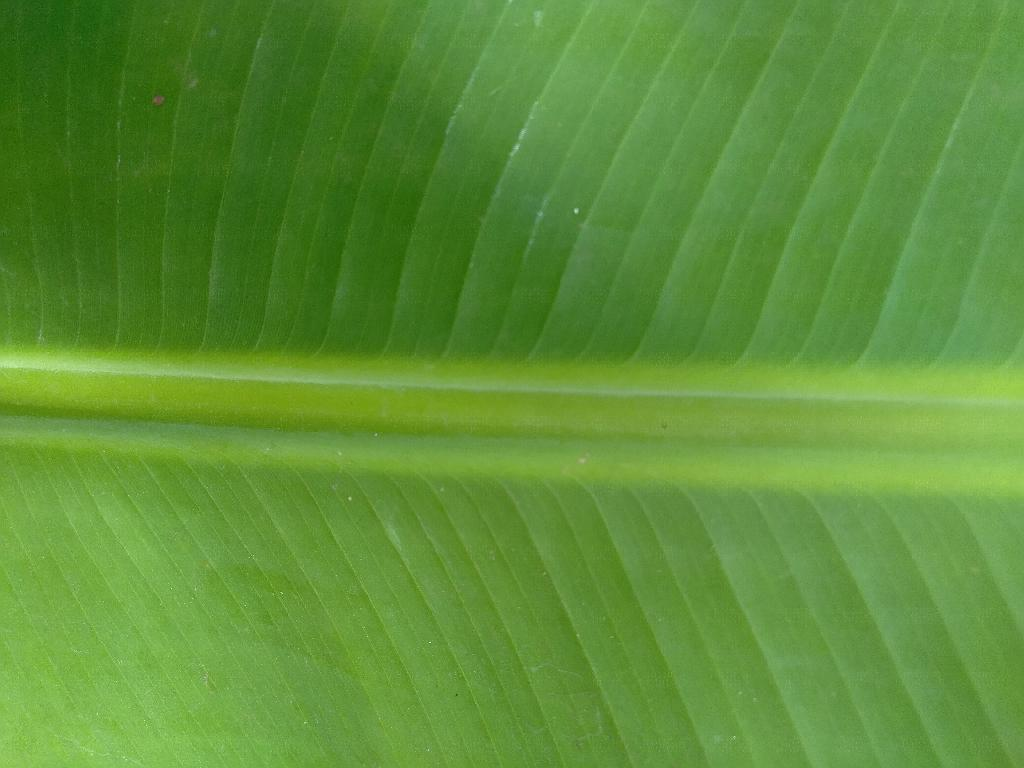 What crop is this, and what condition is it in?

banana, healthy
